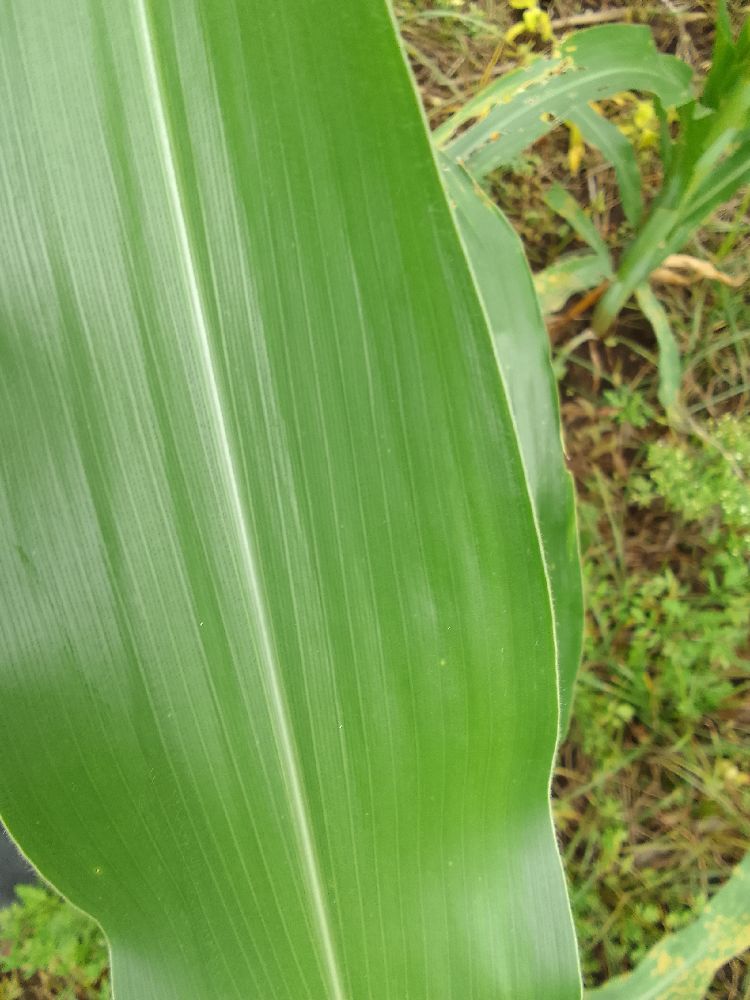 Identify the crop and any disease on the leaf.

maize, healthy
